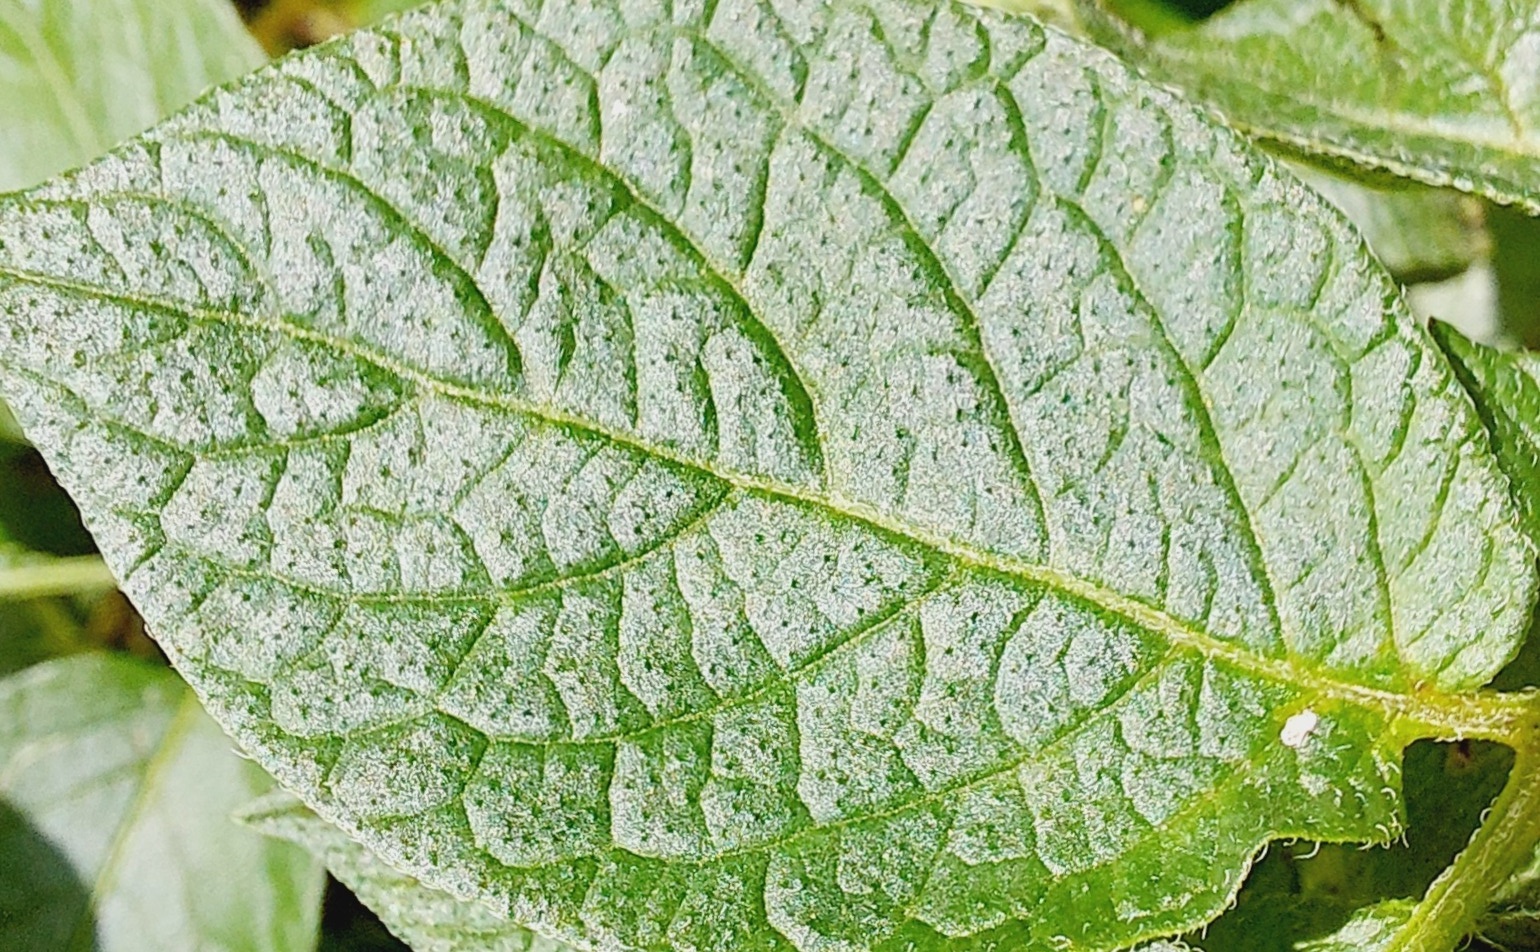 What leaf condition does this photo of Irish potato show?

healthy
